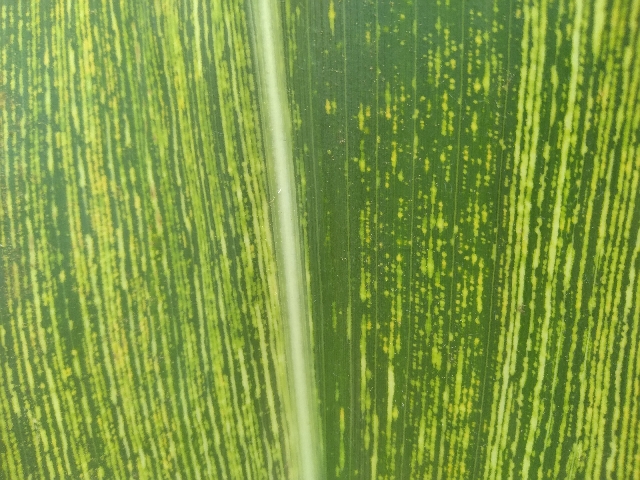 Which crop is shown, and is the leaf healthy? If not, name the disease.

maize, maize streak virus
